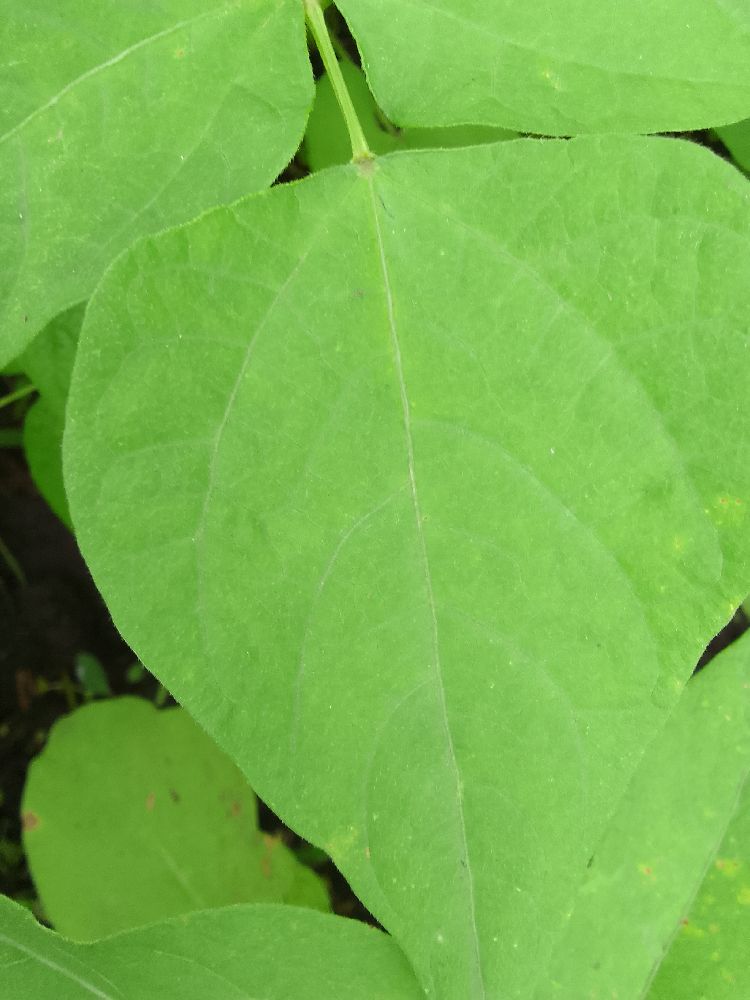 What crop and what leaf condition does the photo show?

common bean, healthy
